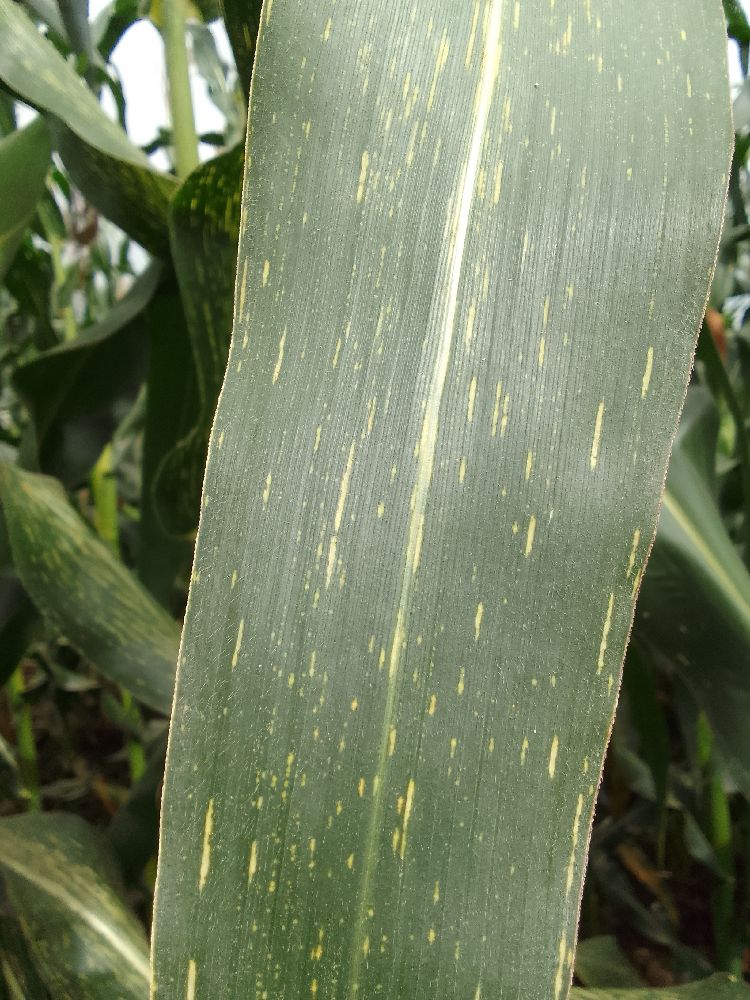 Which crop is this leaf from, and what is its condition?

maize, maize streak virus
